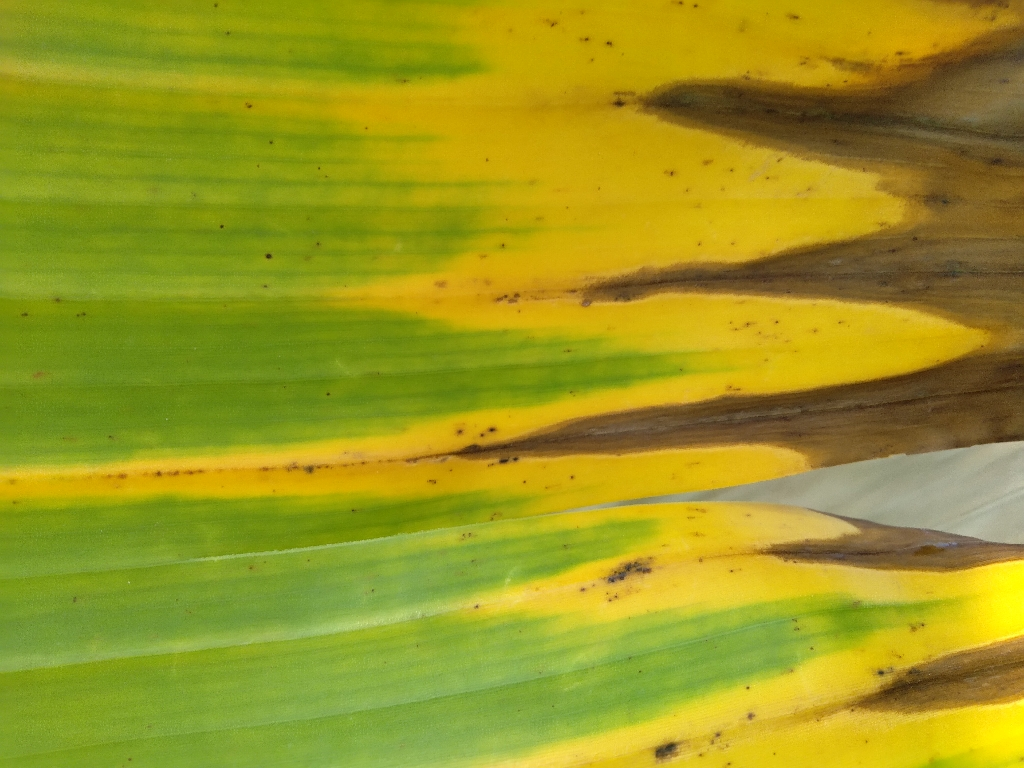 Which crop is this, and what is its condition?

banana, fusarium wilt race 1
